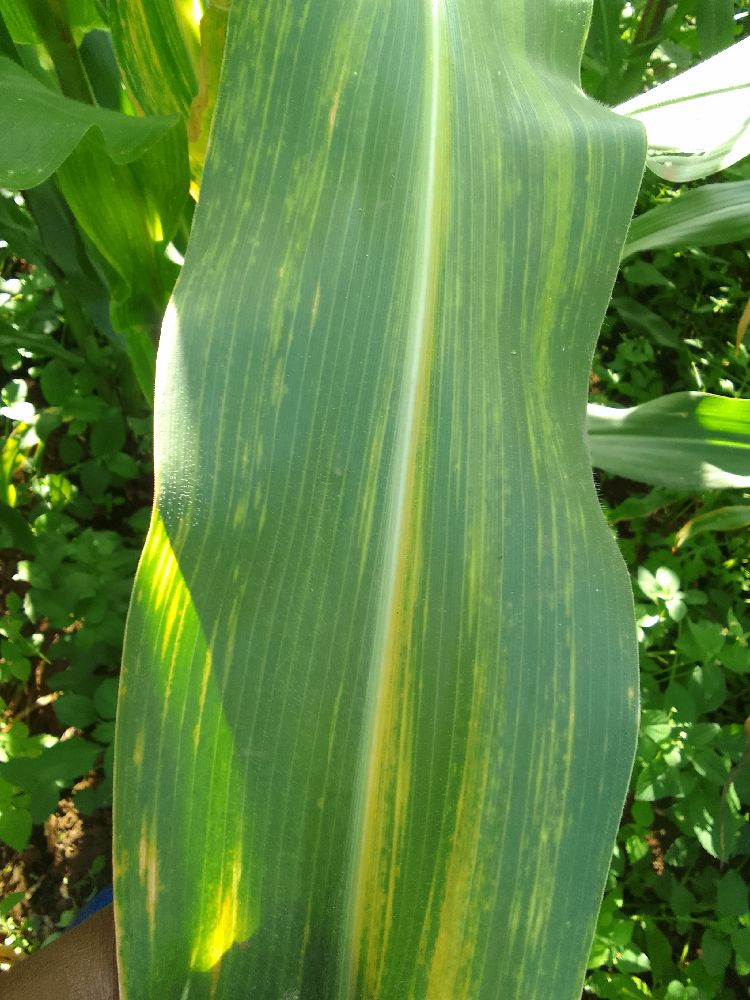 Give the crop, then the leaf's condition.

maize, maize lethal necrosis
